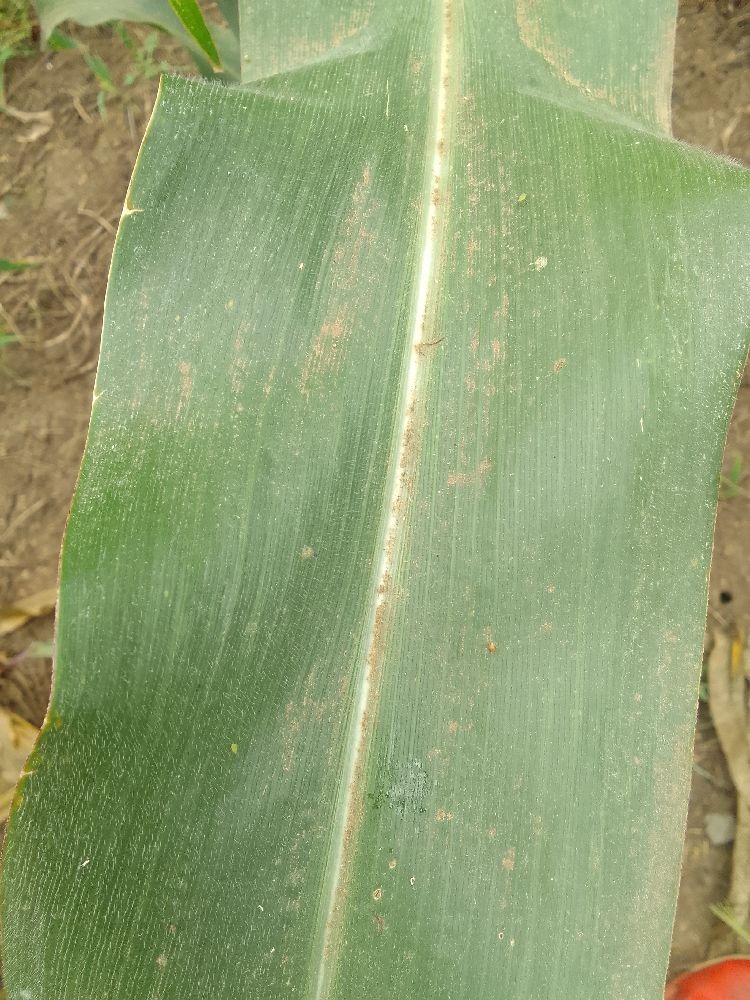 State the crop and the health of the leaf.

maize, healthy
